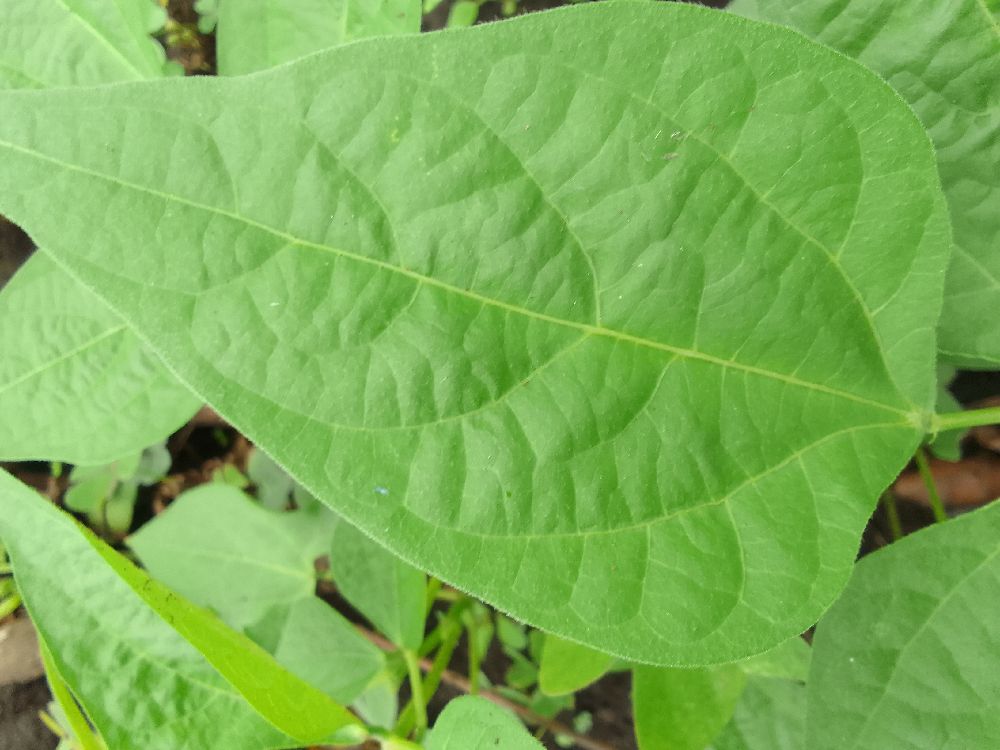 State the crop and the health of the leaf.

common bean, healthy
